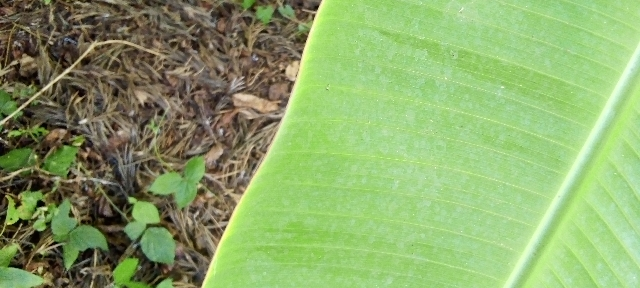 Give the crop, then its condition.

banana, healthy
